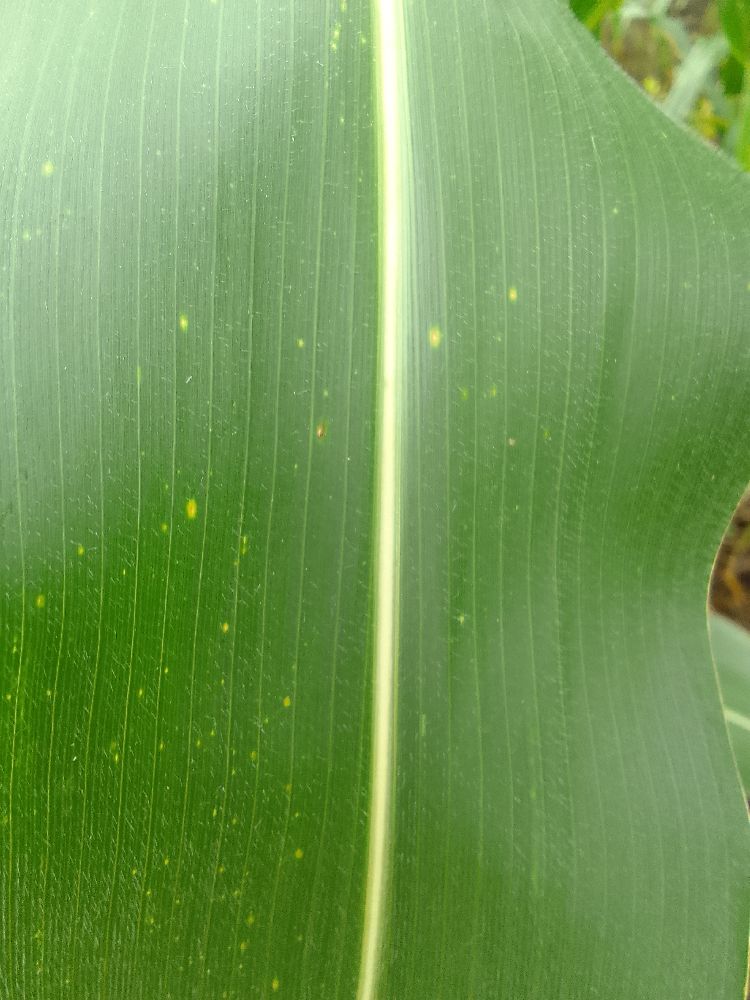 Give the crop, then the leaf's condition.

maize, healthy
